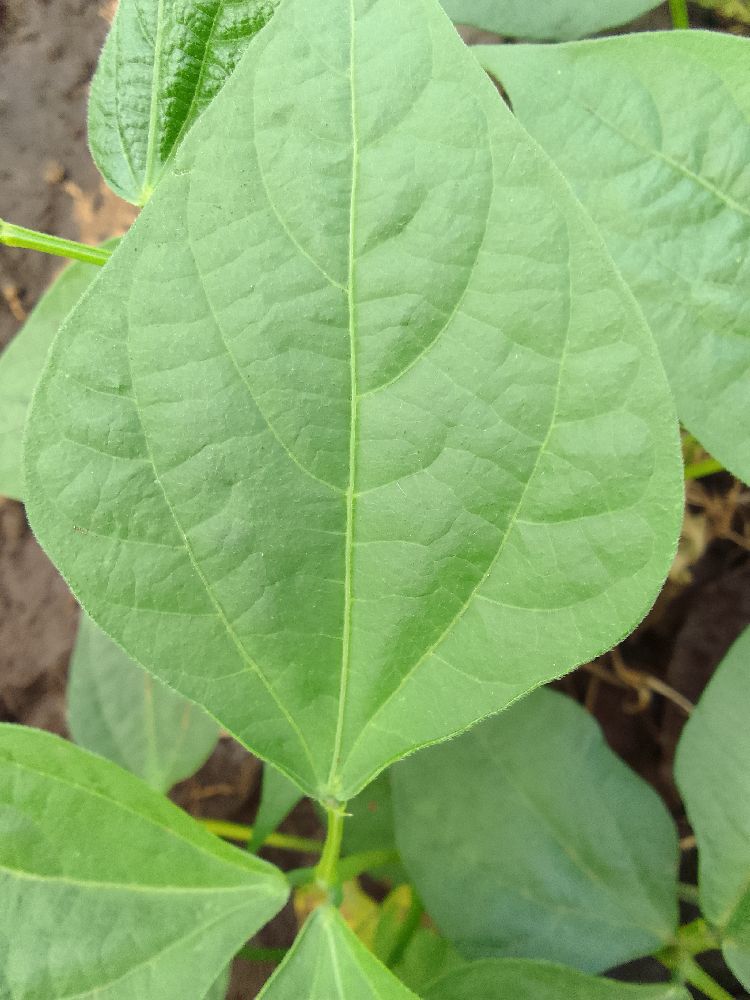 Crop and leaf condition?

common bean, healthy
